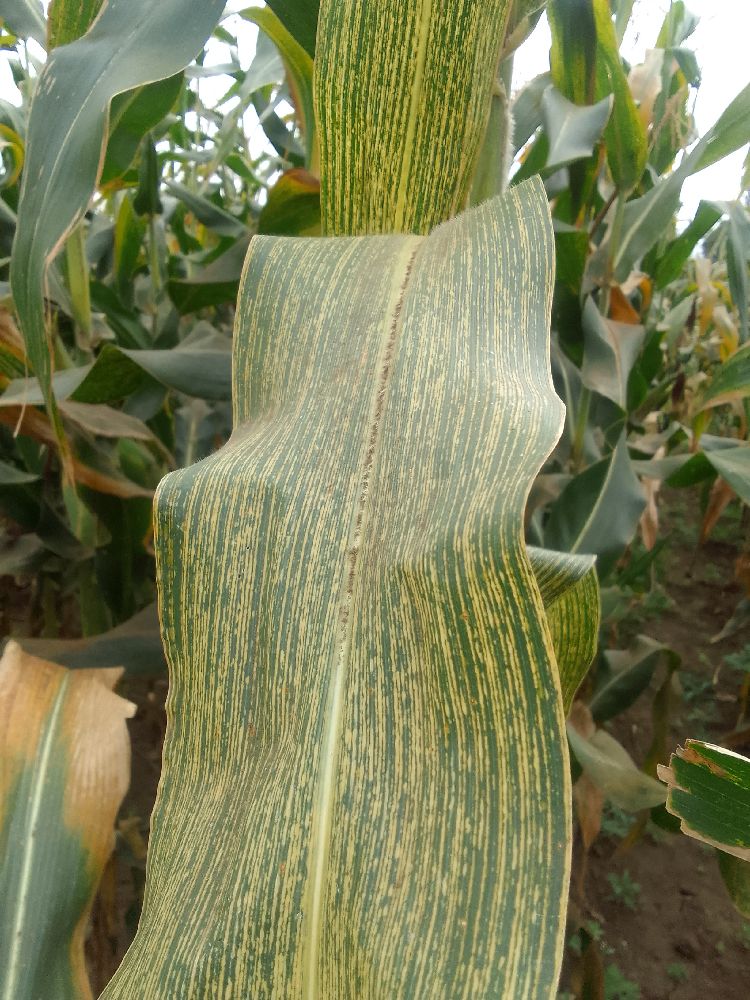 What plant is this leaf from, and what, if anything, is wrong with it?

maize, maize streak virus
